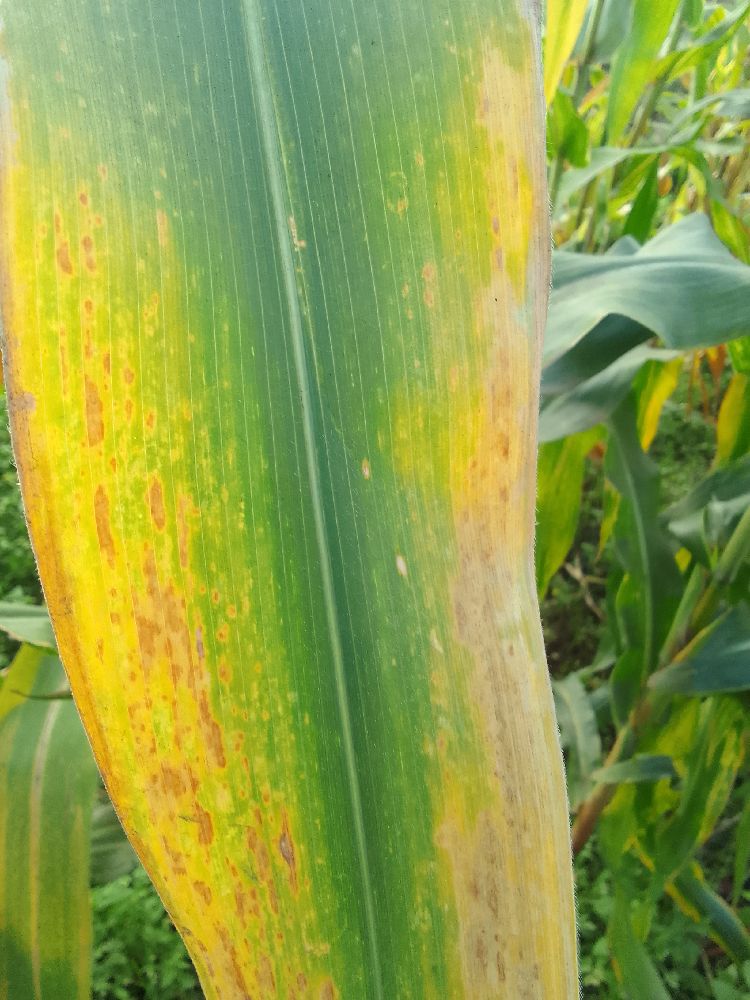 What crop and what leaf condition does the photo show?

maize, maize lethal necrosis
